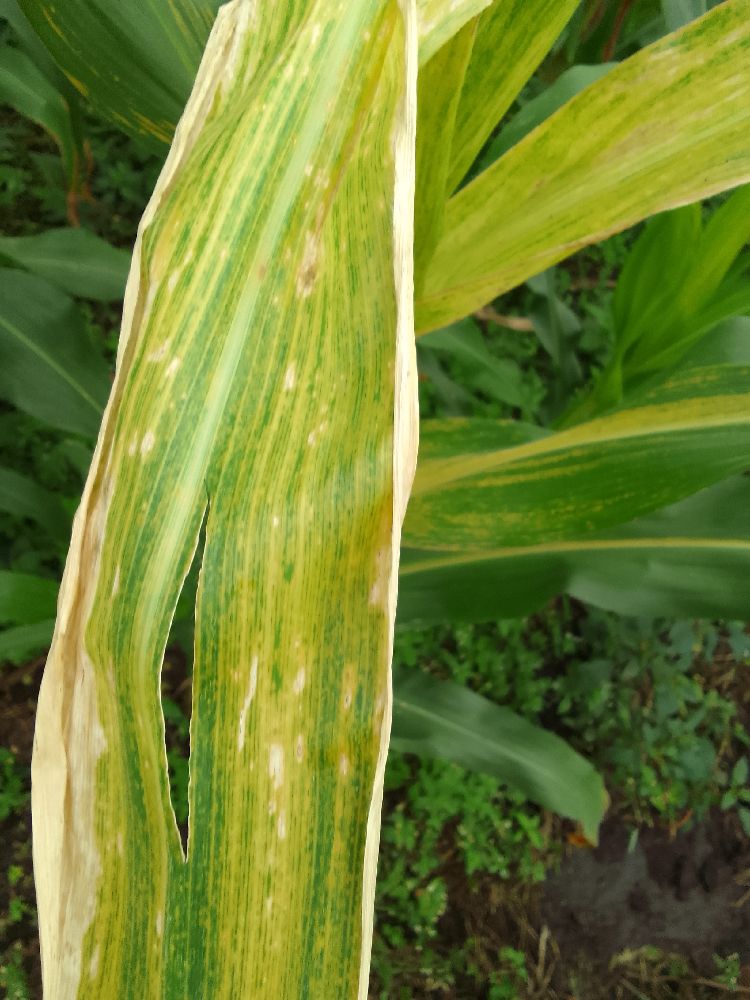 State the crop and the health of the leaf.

maize, maize lethal necrosis
